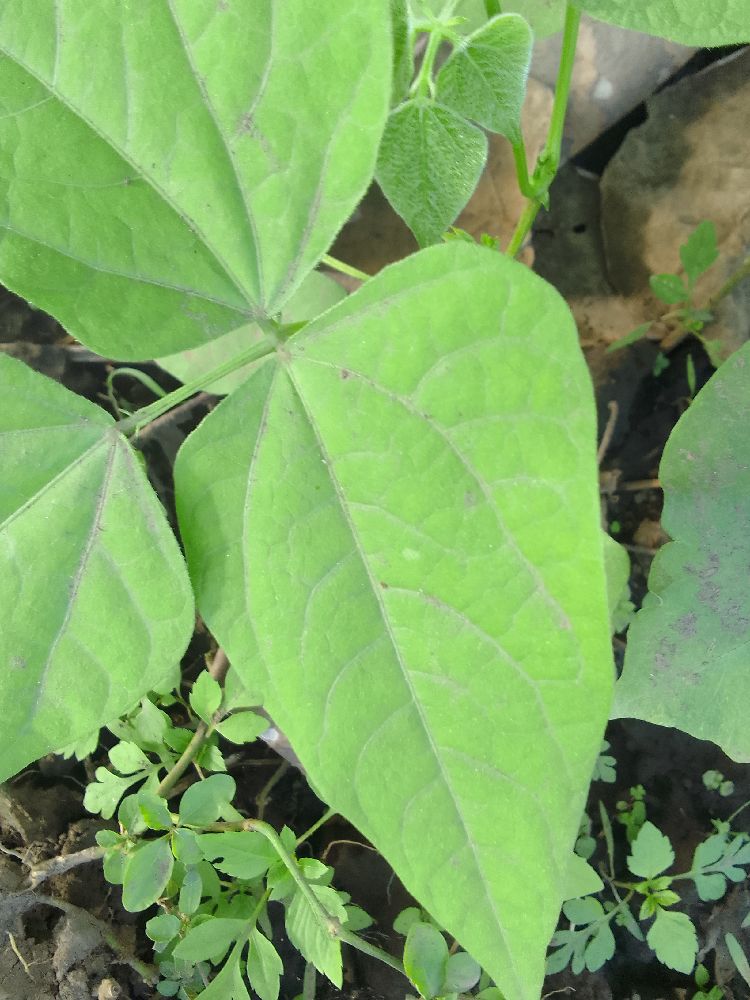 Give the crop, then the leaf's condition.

common bean, healthy
